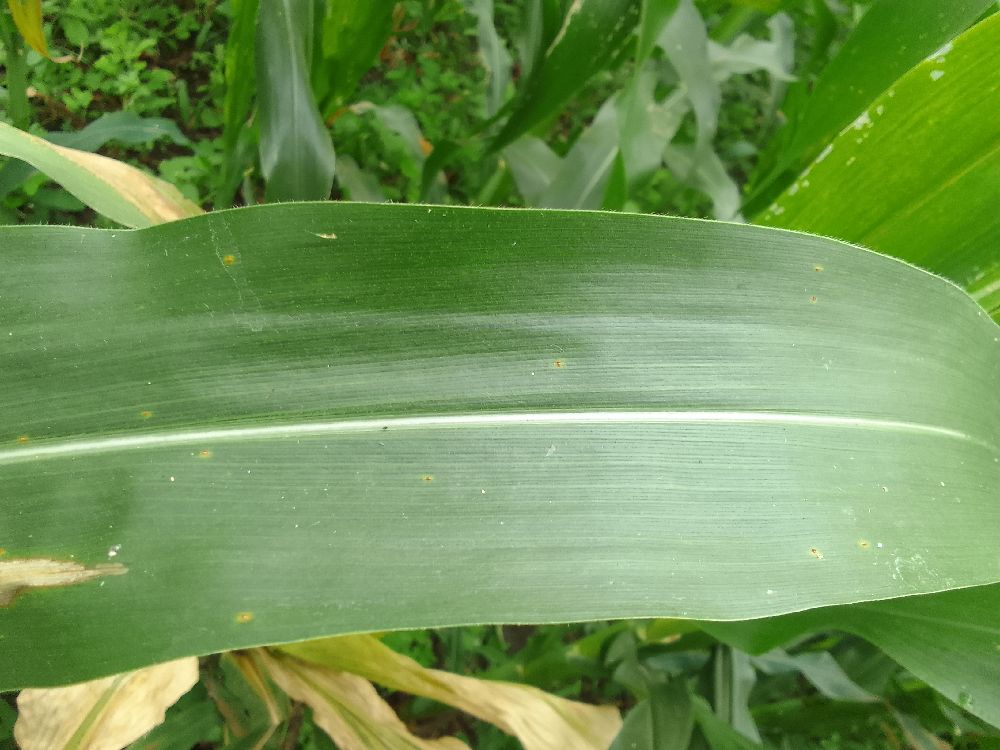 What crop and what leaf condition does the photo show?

maize, healthy
